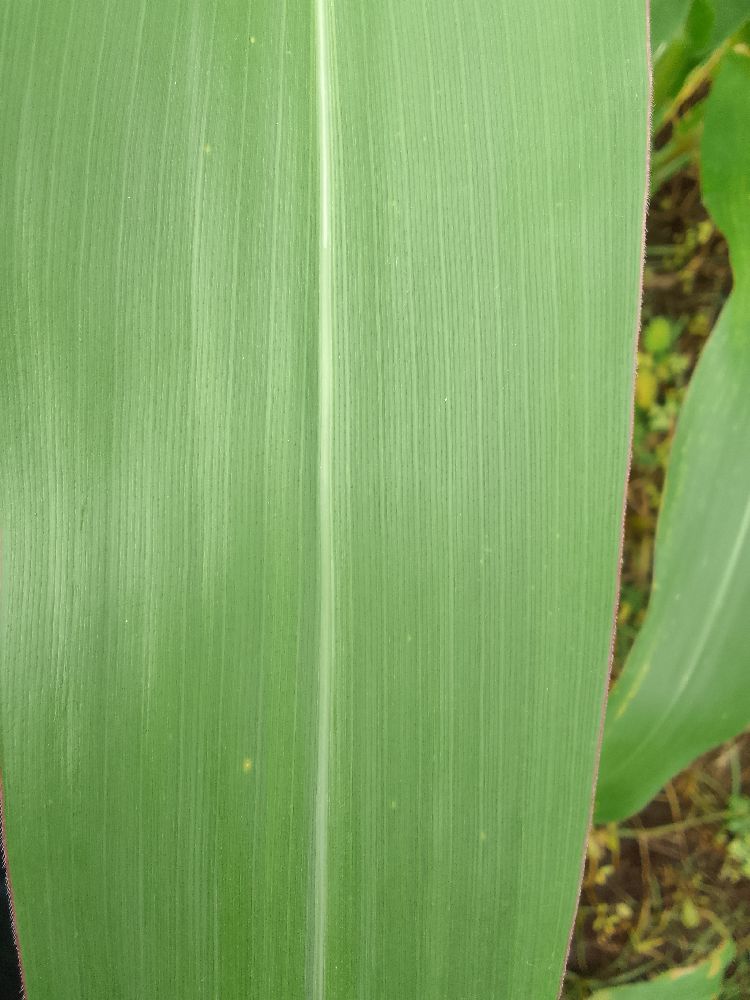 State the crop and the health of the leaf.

maize, healthy
